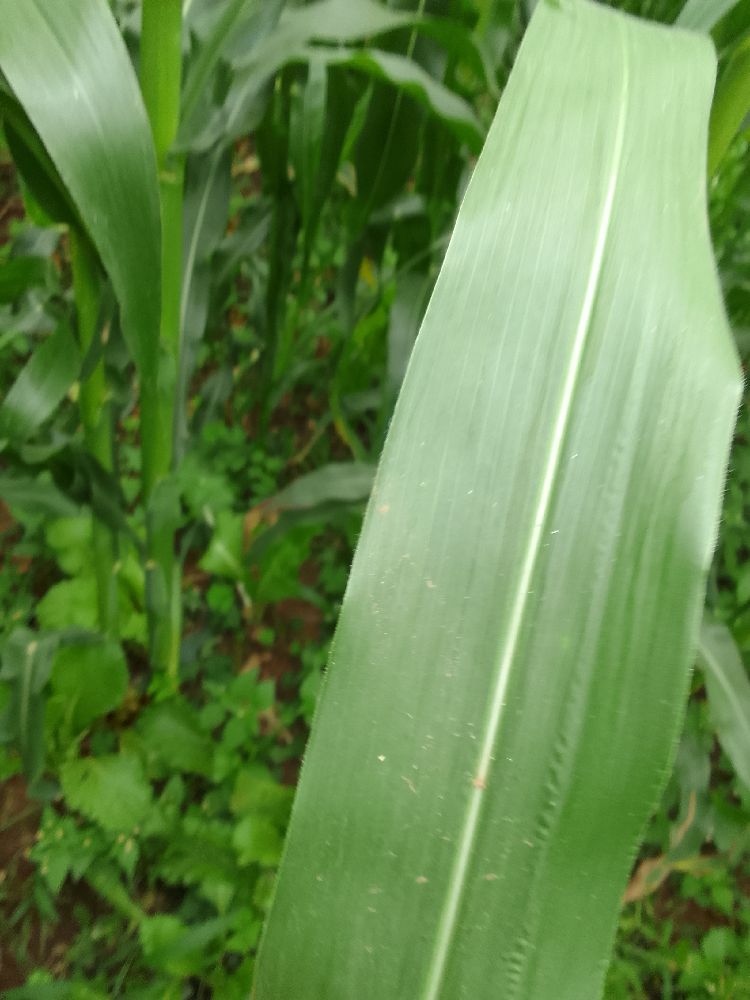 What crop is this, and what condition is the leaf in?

maize, healthy
